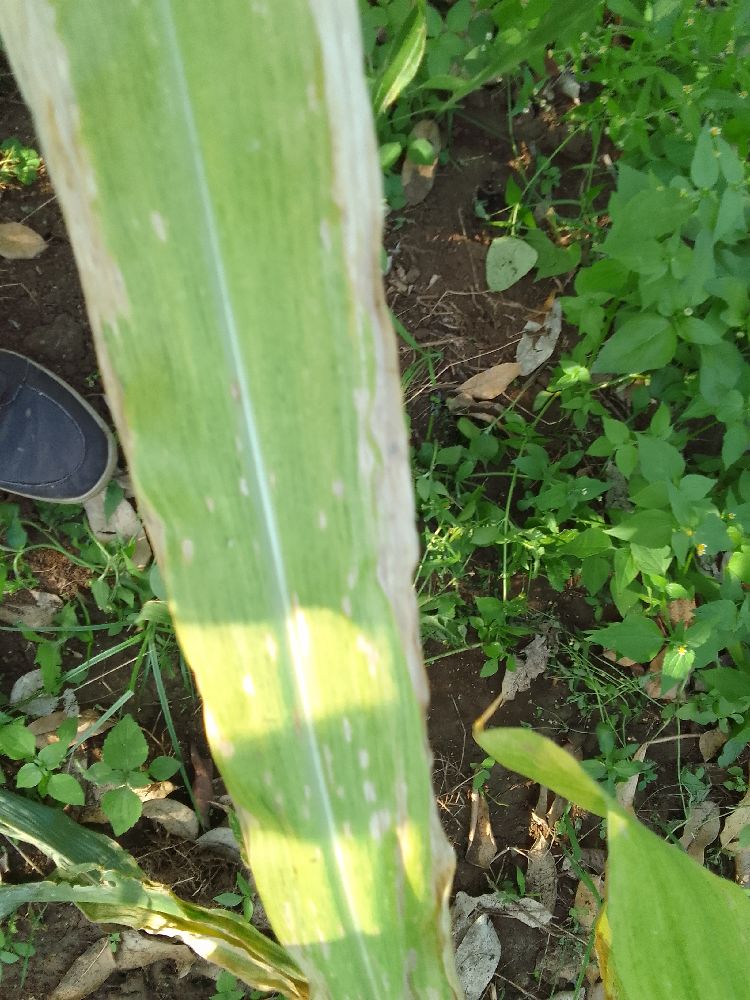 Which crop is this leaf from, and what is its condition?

maize, maize lethal necrosis
